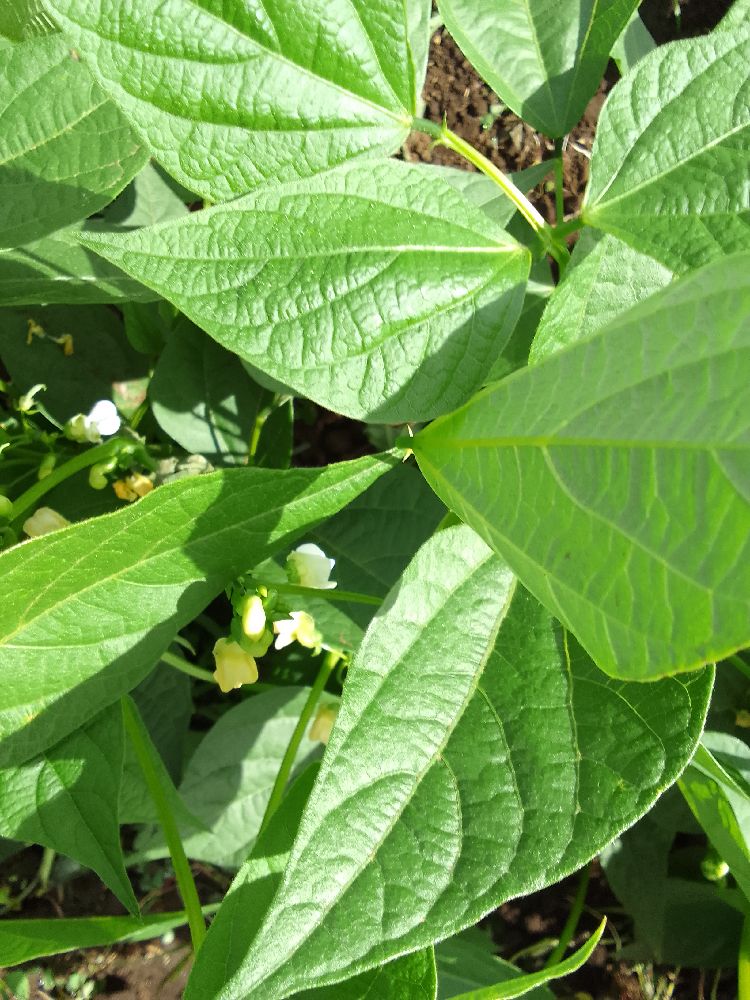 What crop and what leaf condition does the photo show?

common bean, healthy
